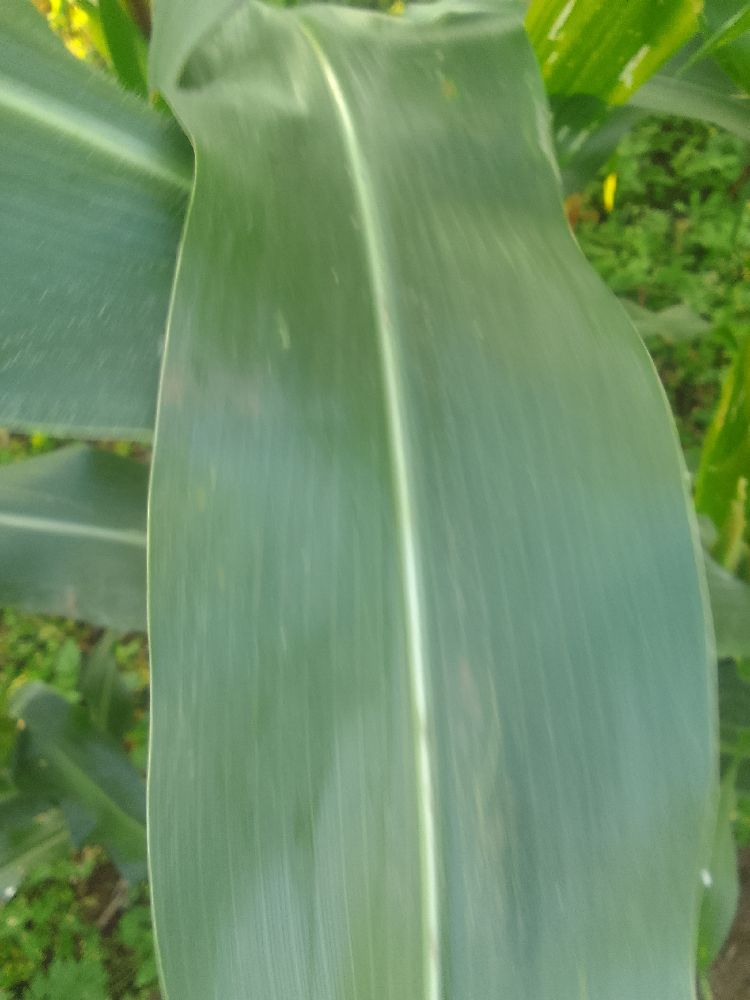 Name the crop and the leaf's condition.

maize, healthy
